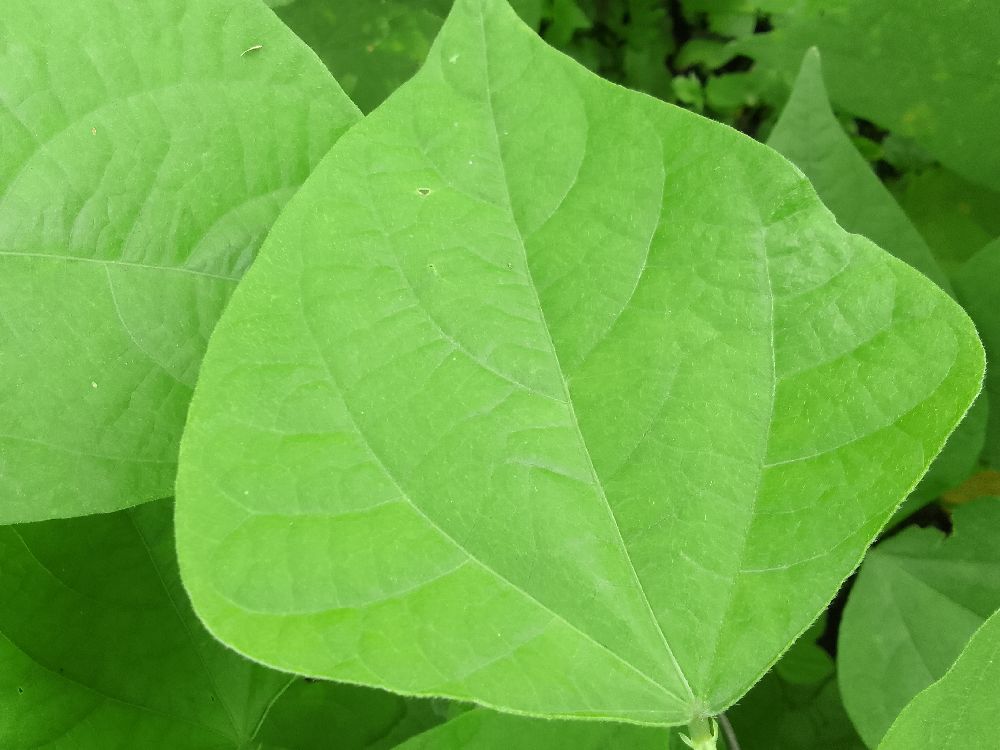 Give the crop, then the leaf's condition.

common bean, healthy
